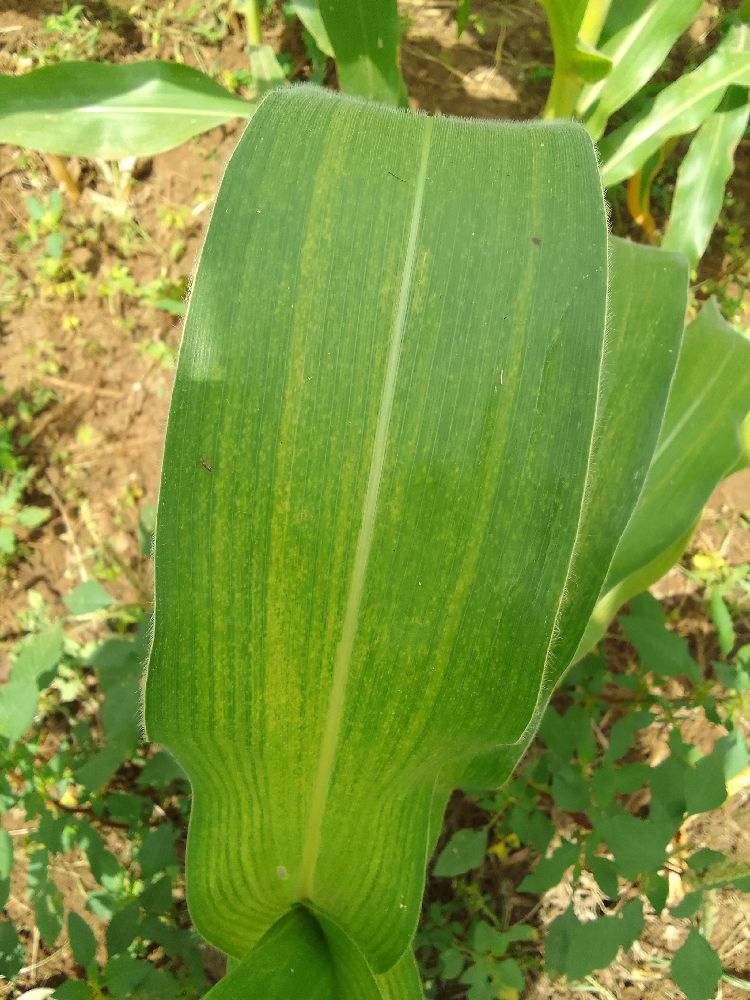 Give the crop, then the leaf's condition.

maize, maize lethal necrosis
